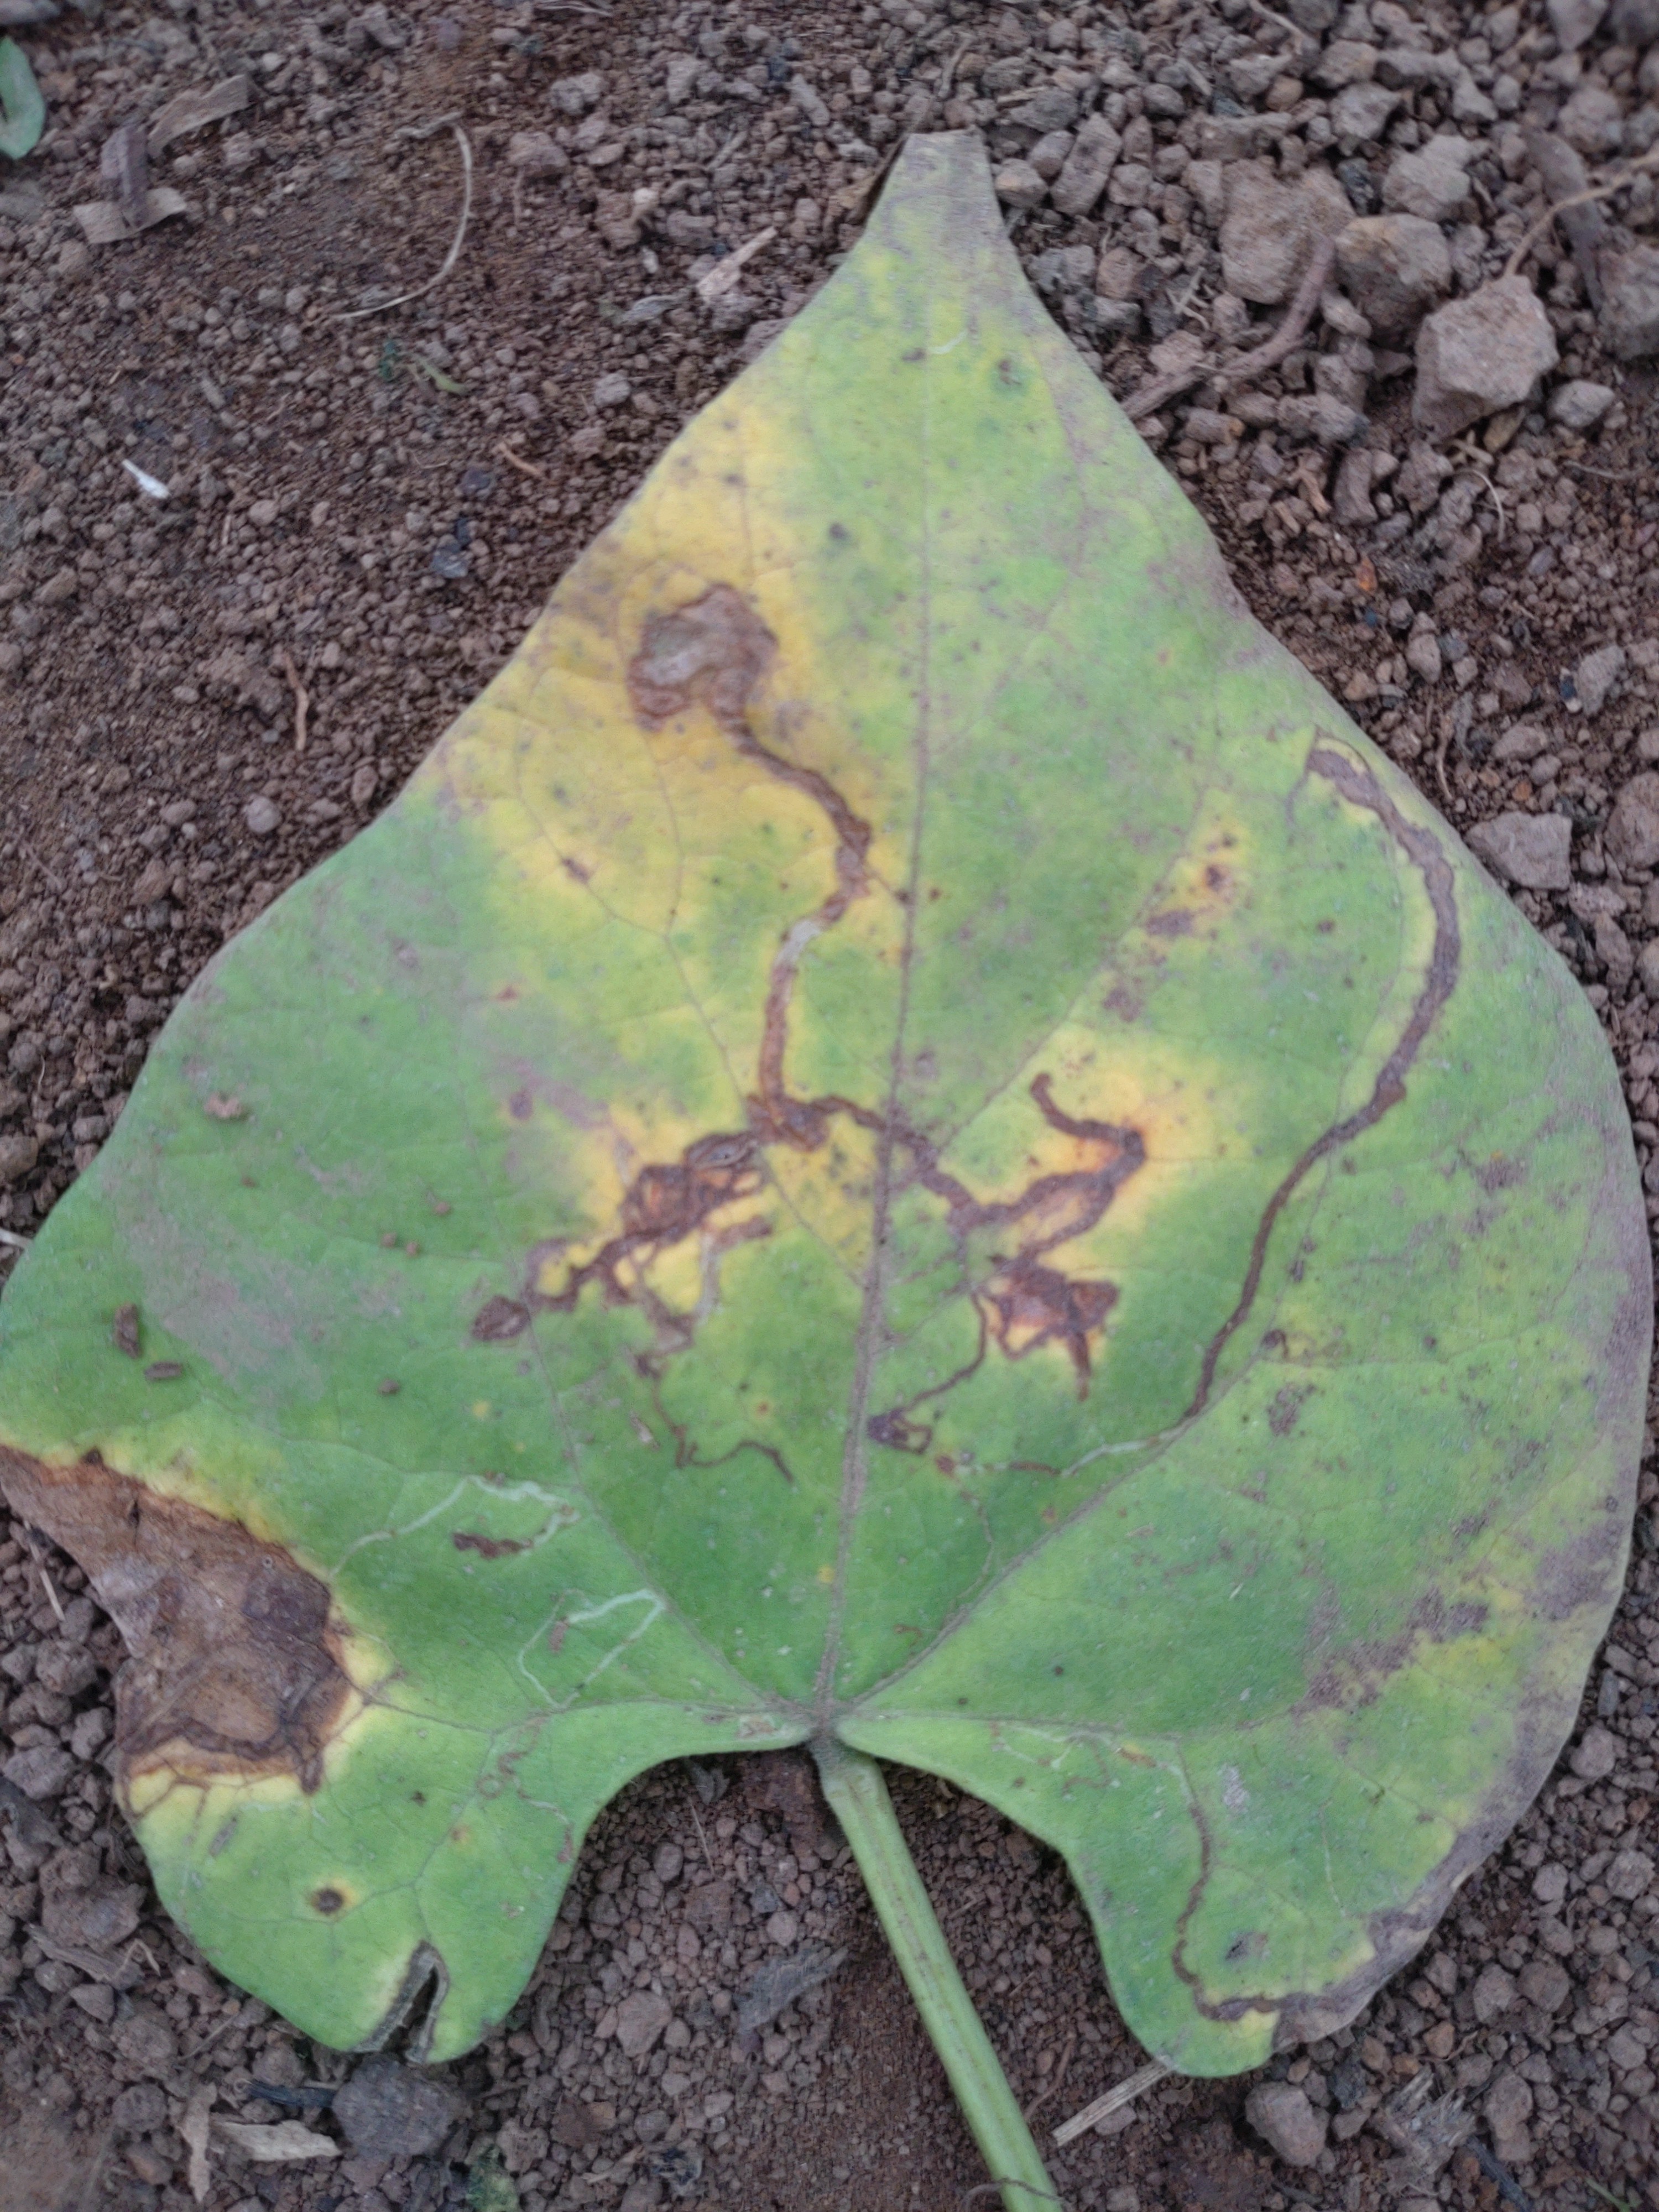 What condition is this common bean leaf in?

rust
